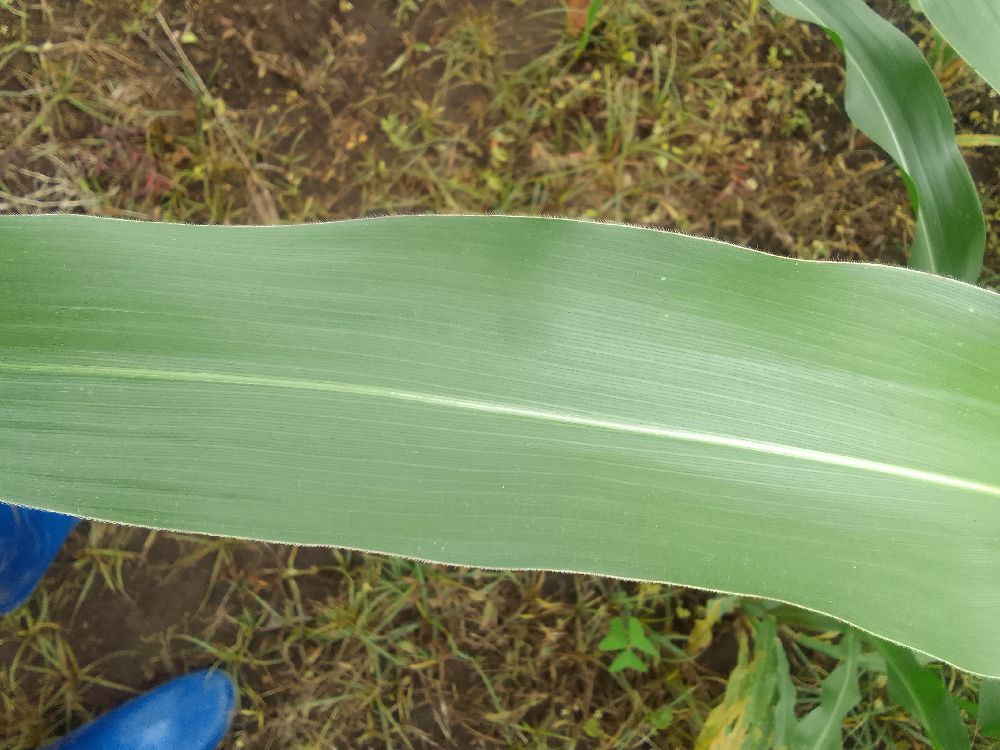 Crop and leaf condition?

maize, healthy
